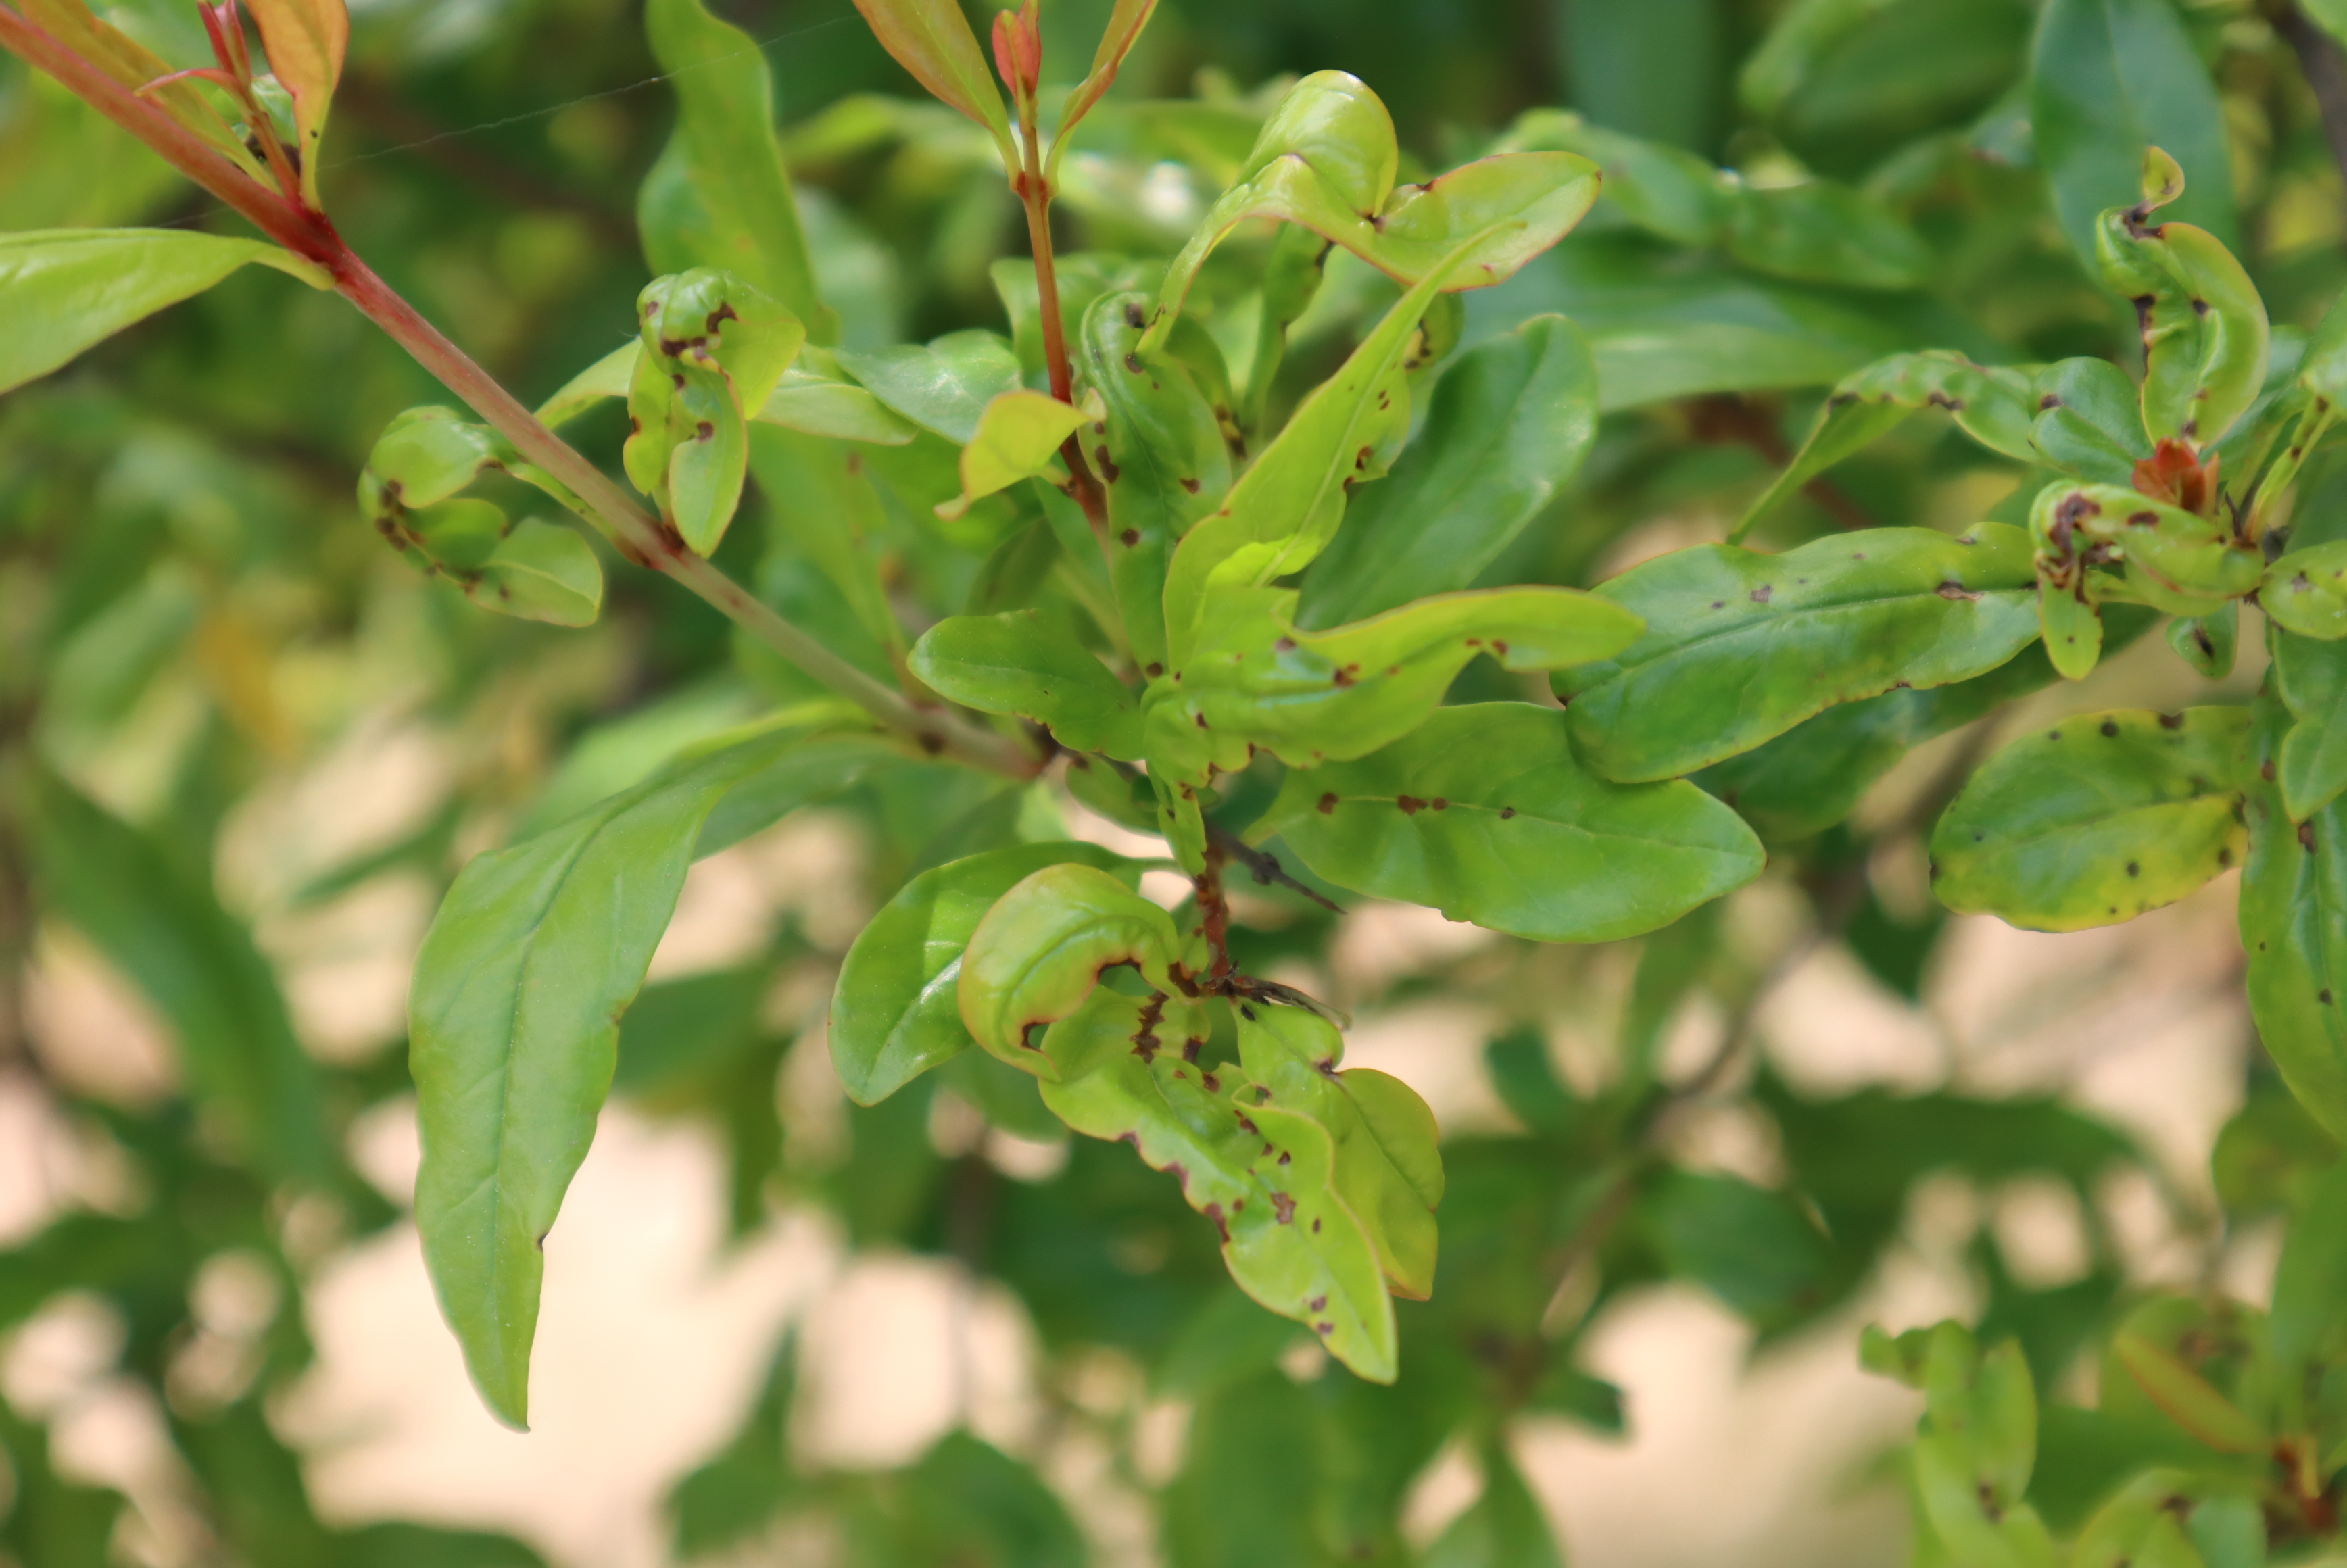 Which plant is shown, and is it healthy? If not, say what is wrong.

pomegranate, aphids, coniella granati
